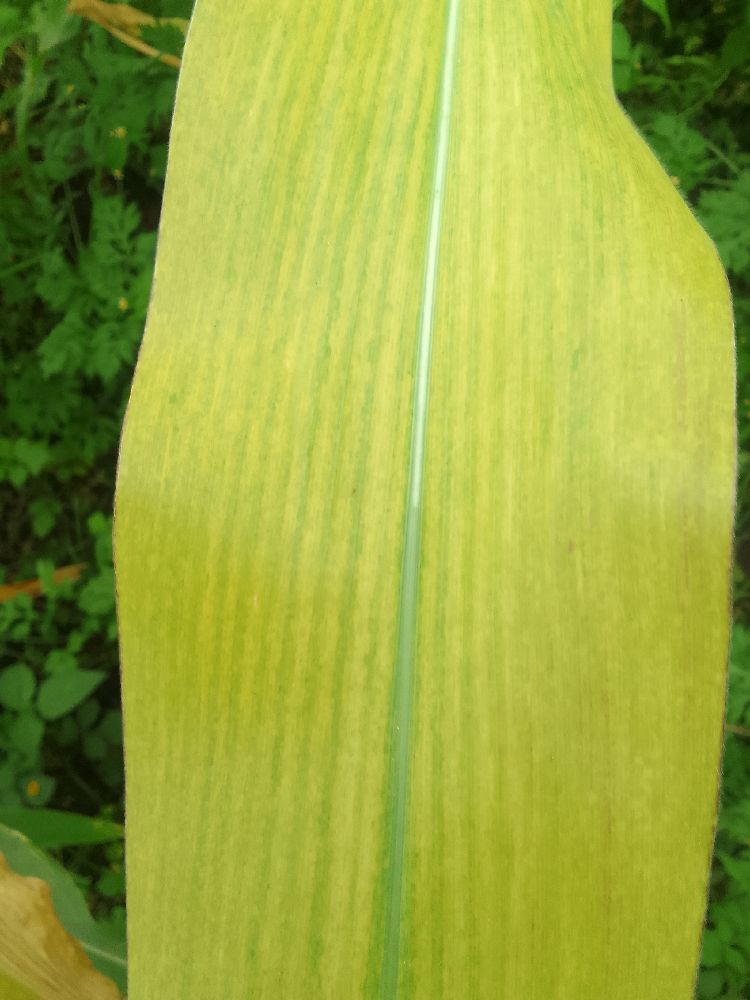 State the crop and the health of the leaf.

maize, maize lethal necrosis
